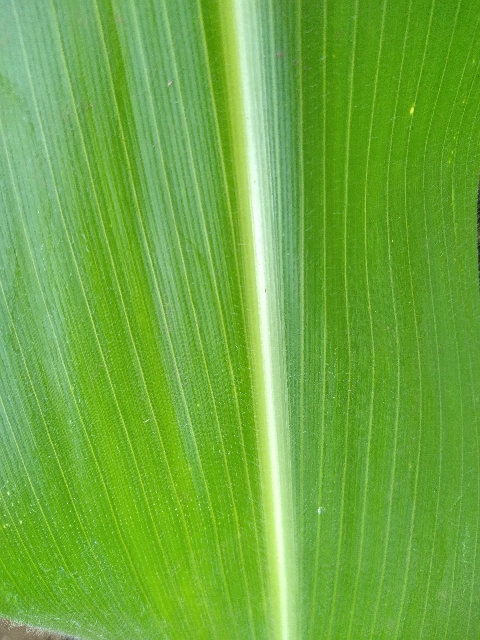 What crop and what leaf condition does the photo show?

maize, healthy
